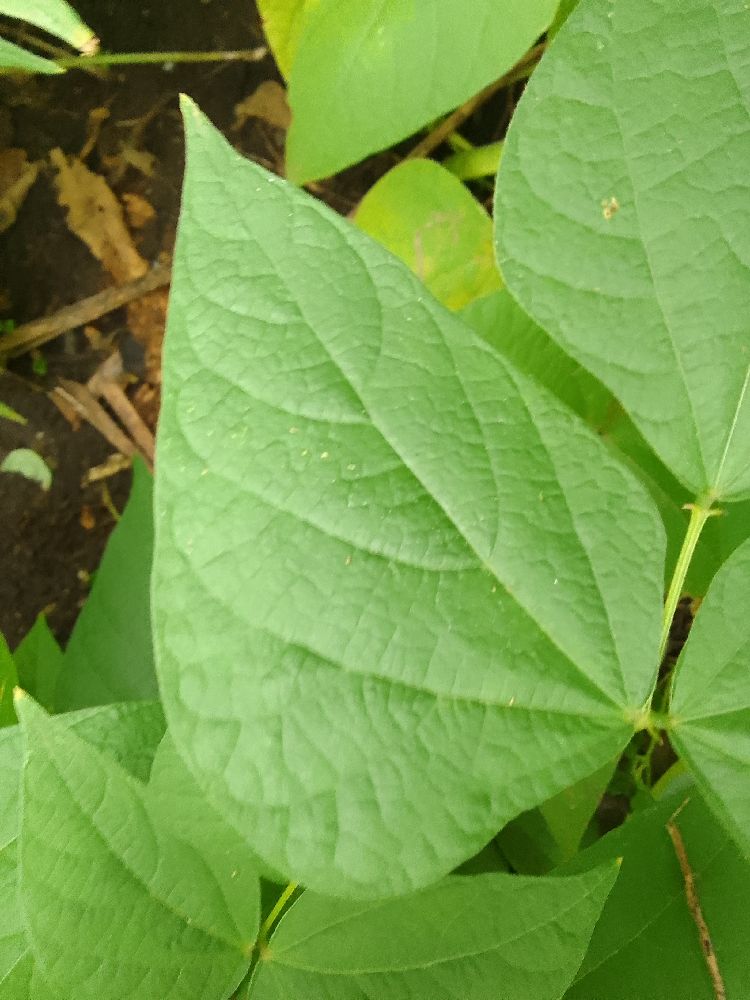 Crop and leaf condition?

common bean, healthy
